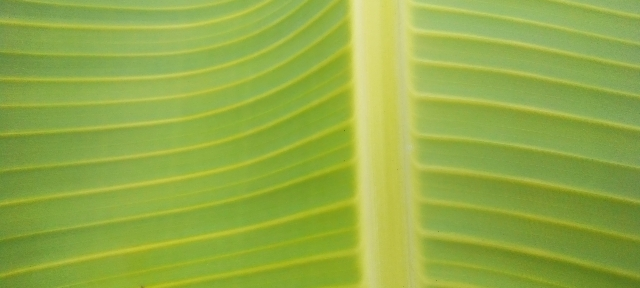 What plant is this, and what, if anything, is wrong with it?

banana, healthy
